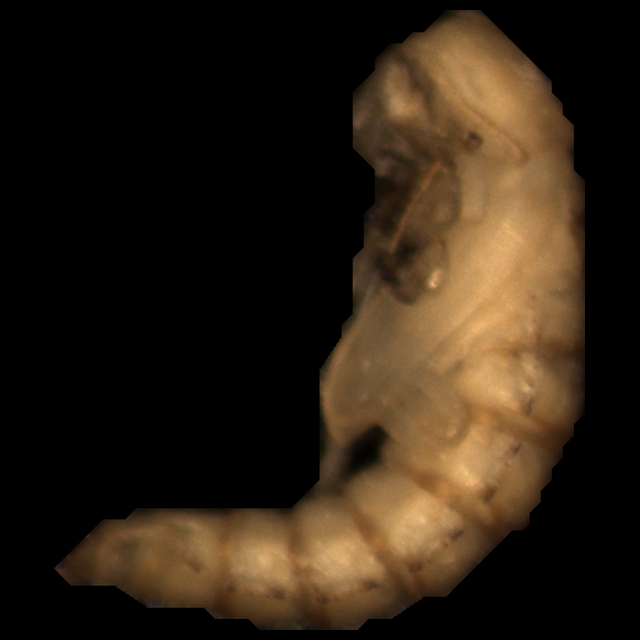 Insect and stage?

mealworm pupa
